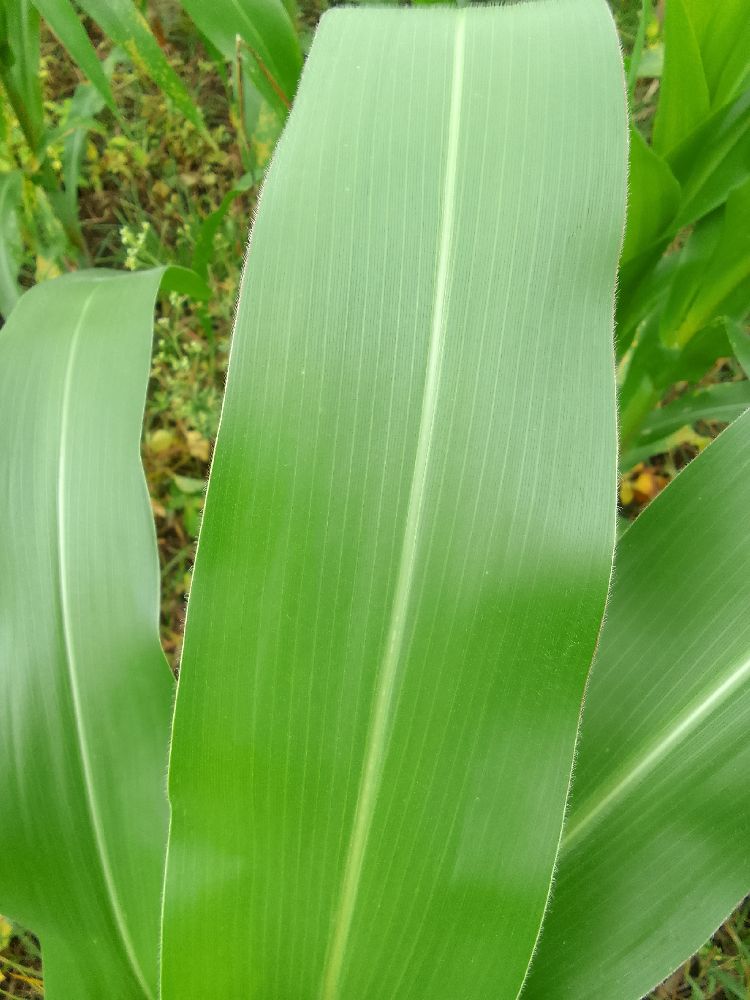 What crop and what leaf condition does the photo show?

maize, healthy
